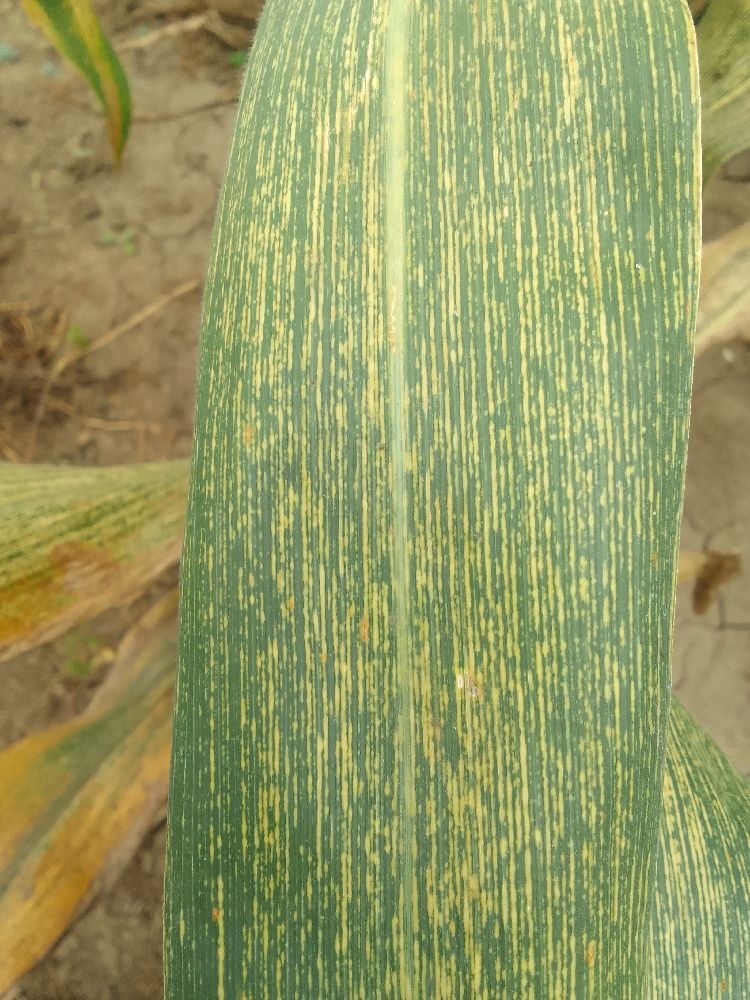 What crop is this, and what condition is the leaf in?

maize, maize streak virus
